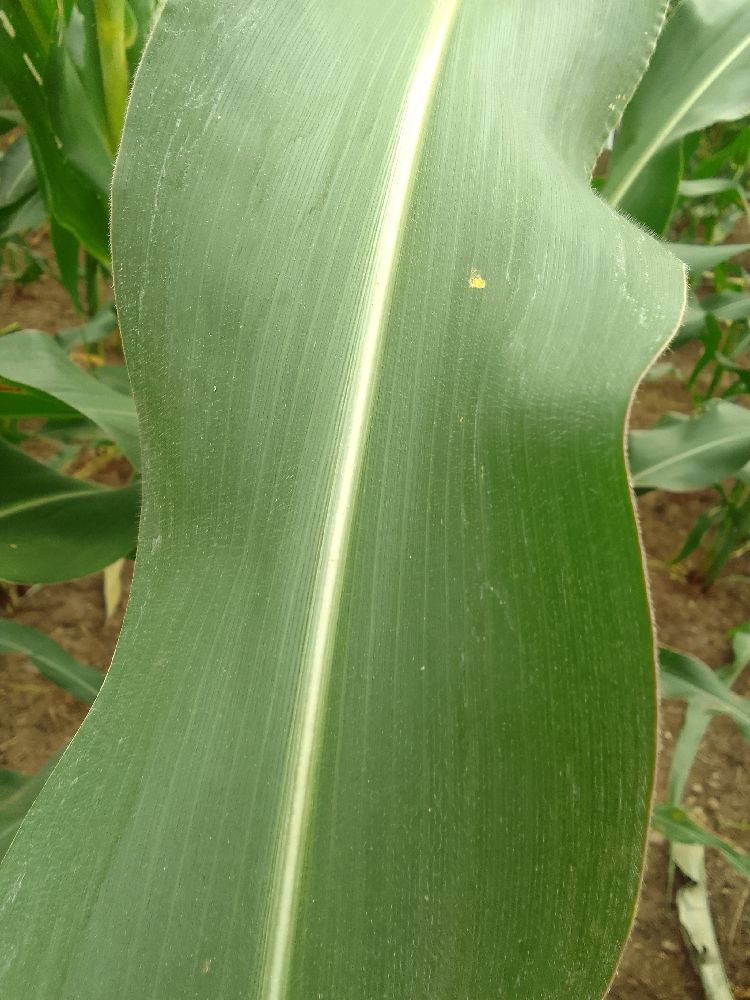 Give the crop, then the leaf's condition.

maize, healthy
